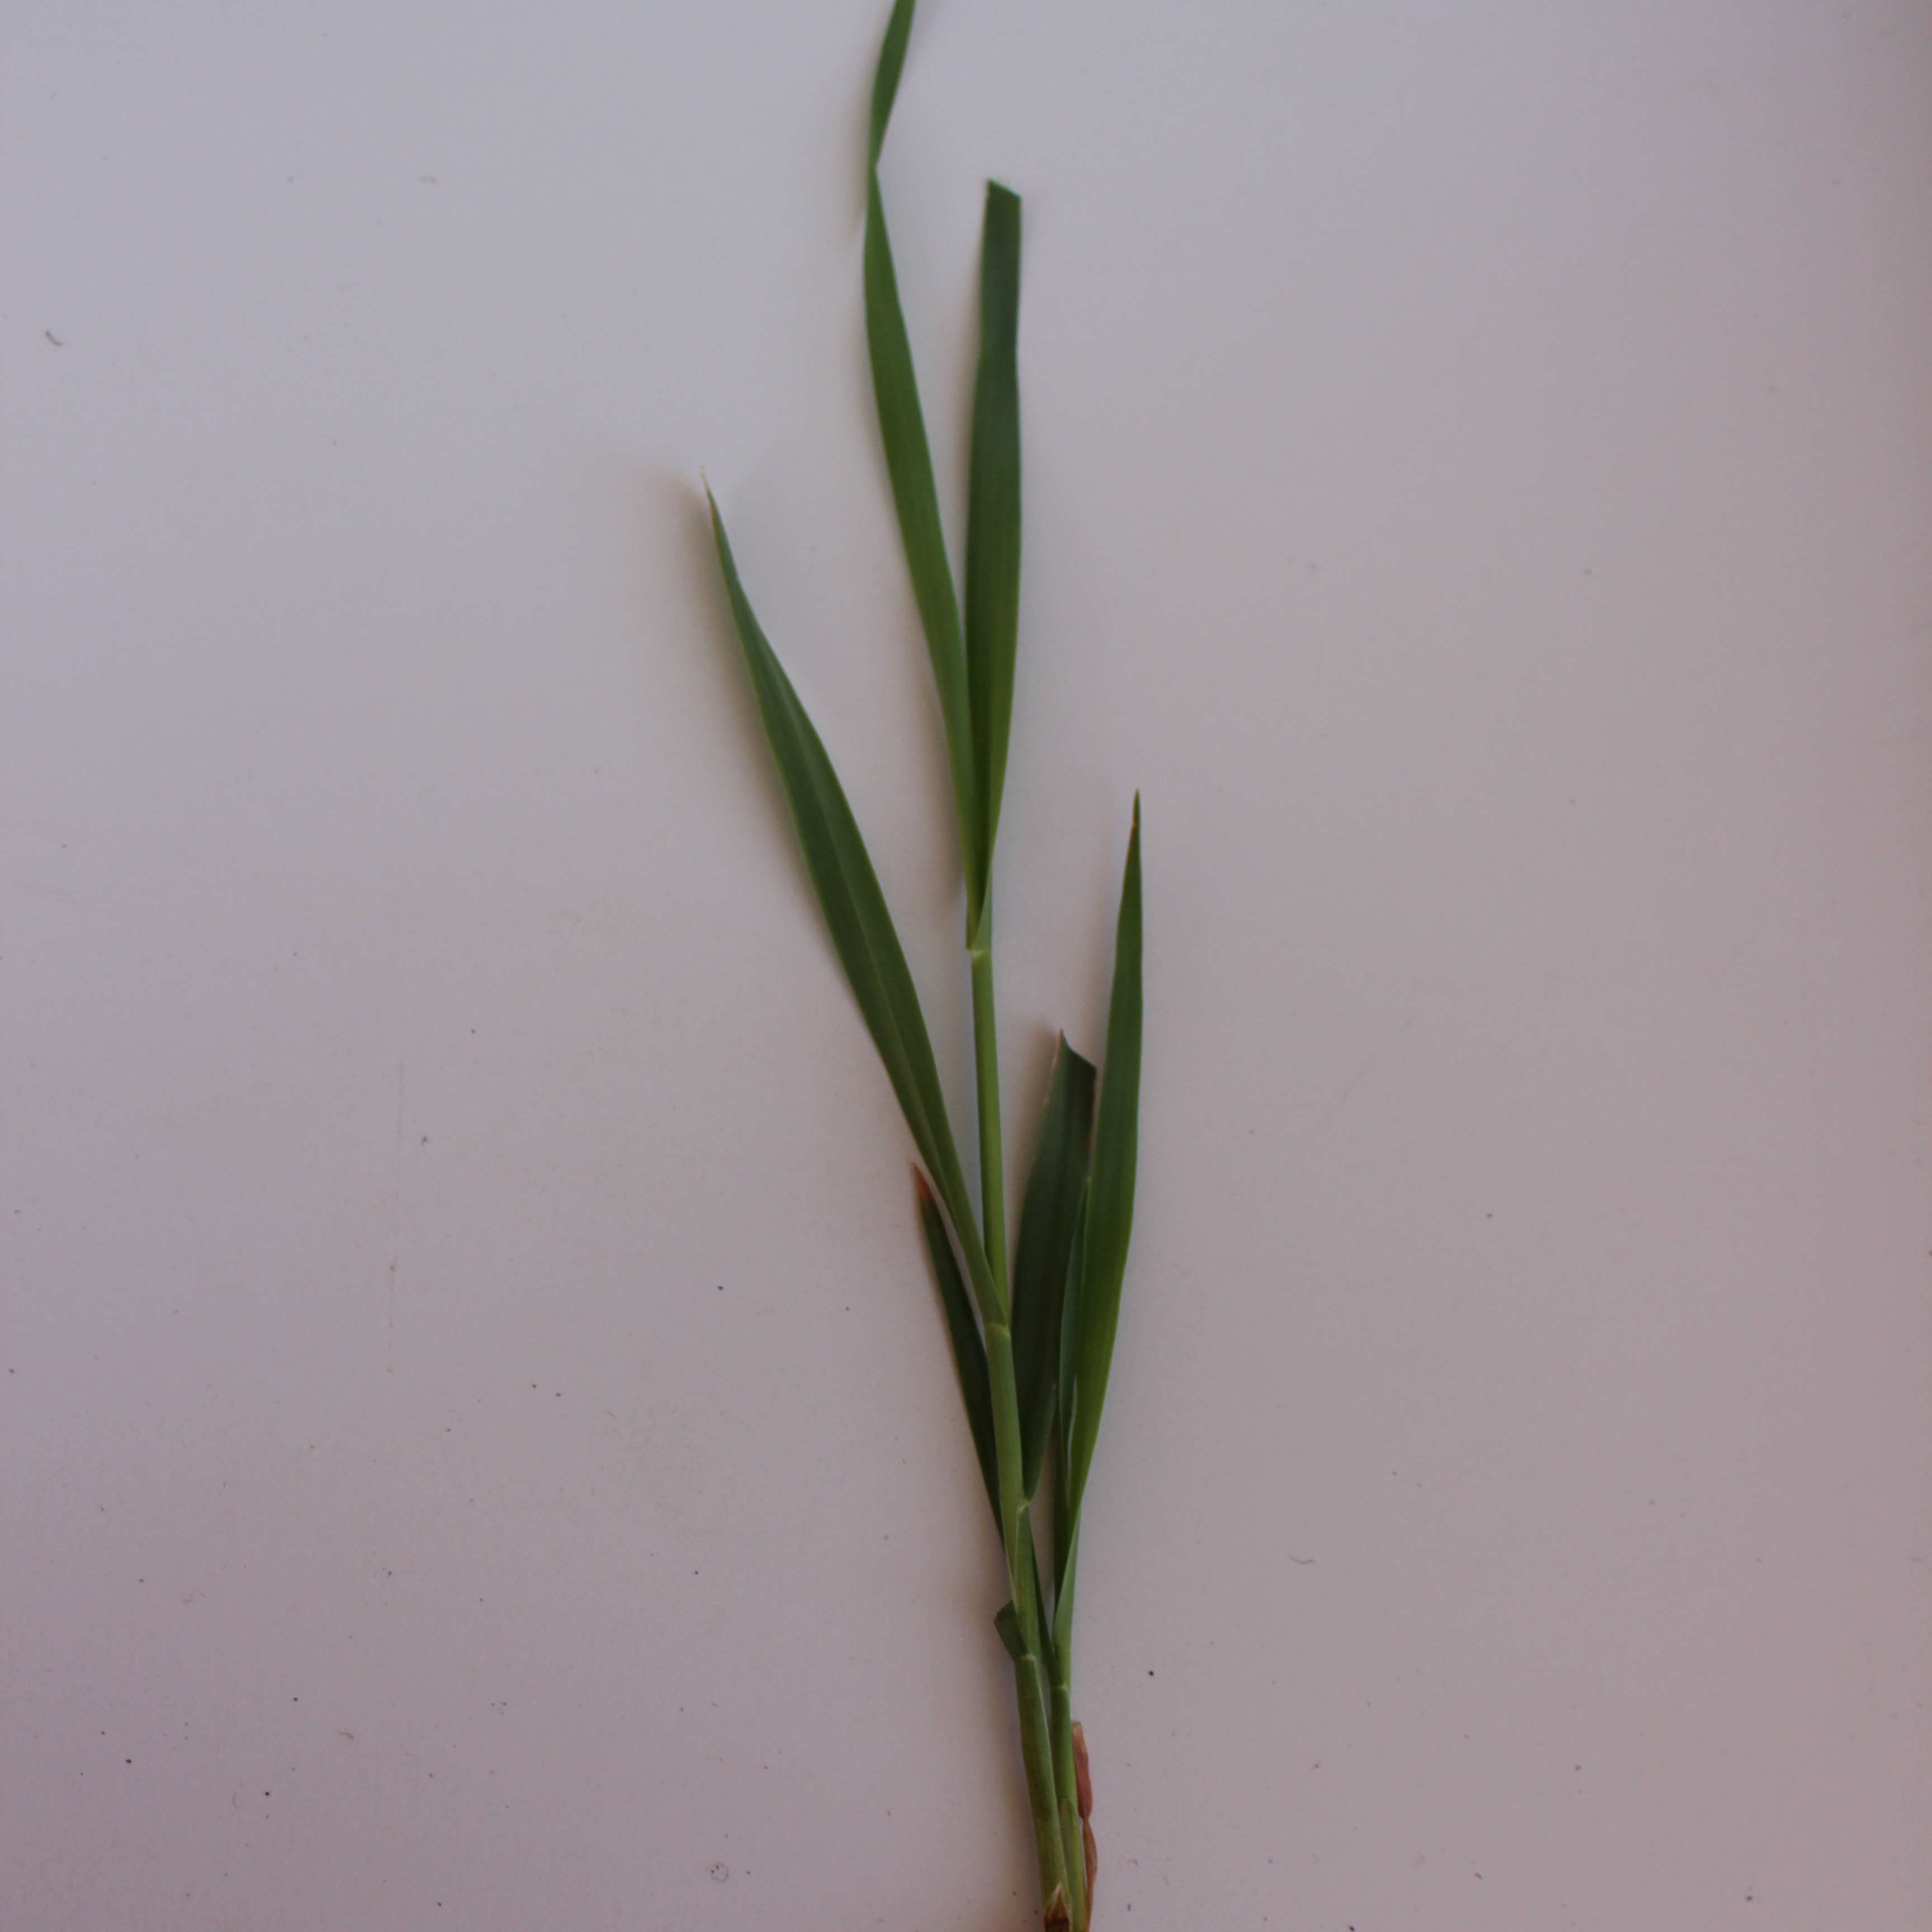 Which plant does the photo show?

Avena sterilis
